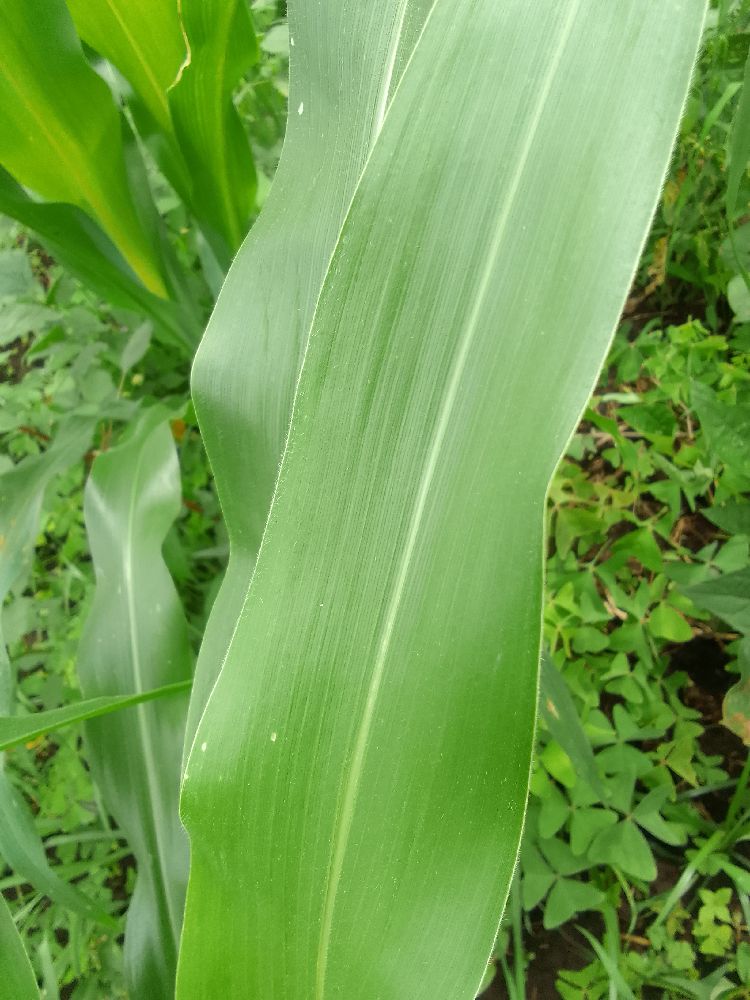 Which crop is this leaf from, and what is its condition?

maize, healthy
